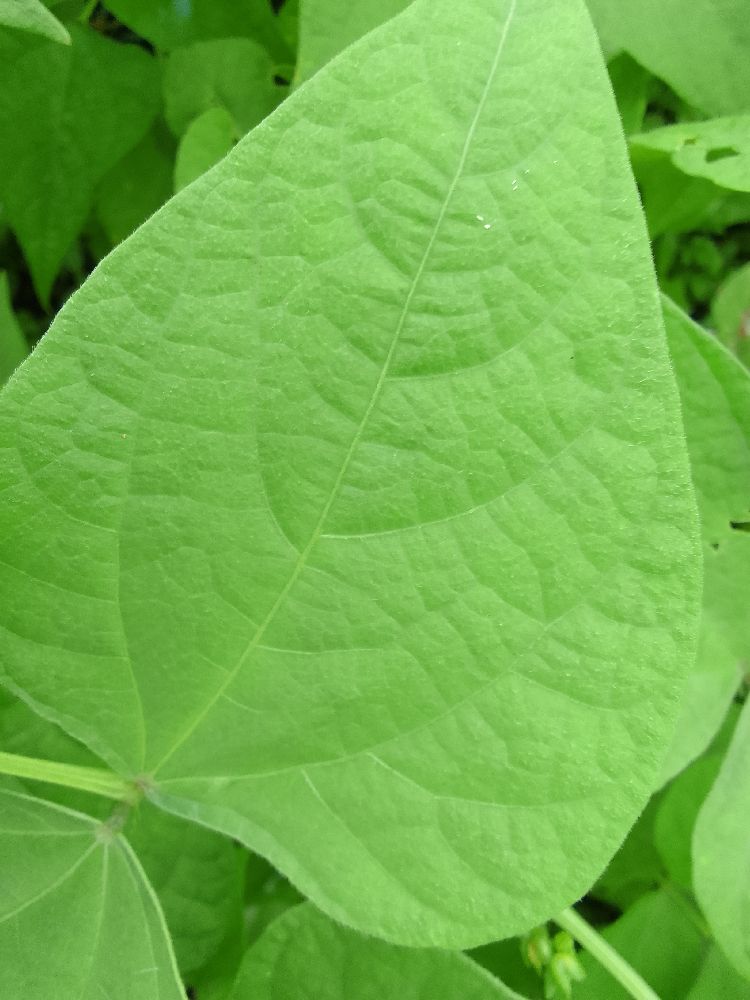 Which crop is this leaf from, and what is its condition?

common bean, healthy
